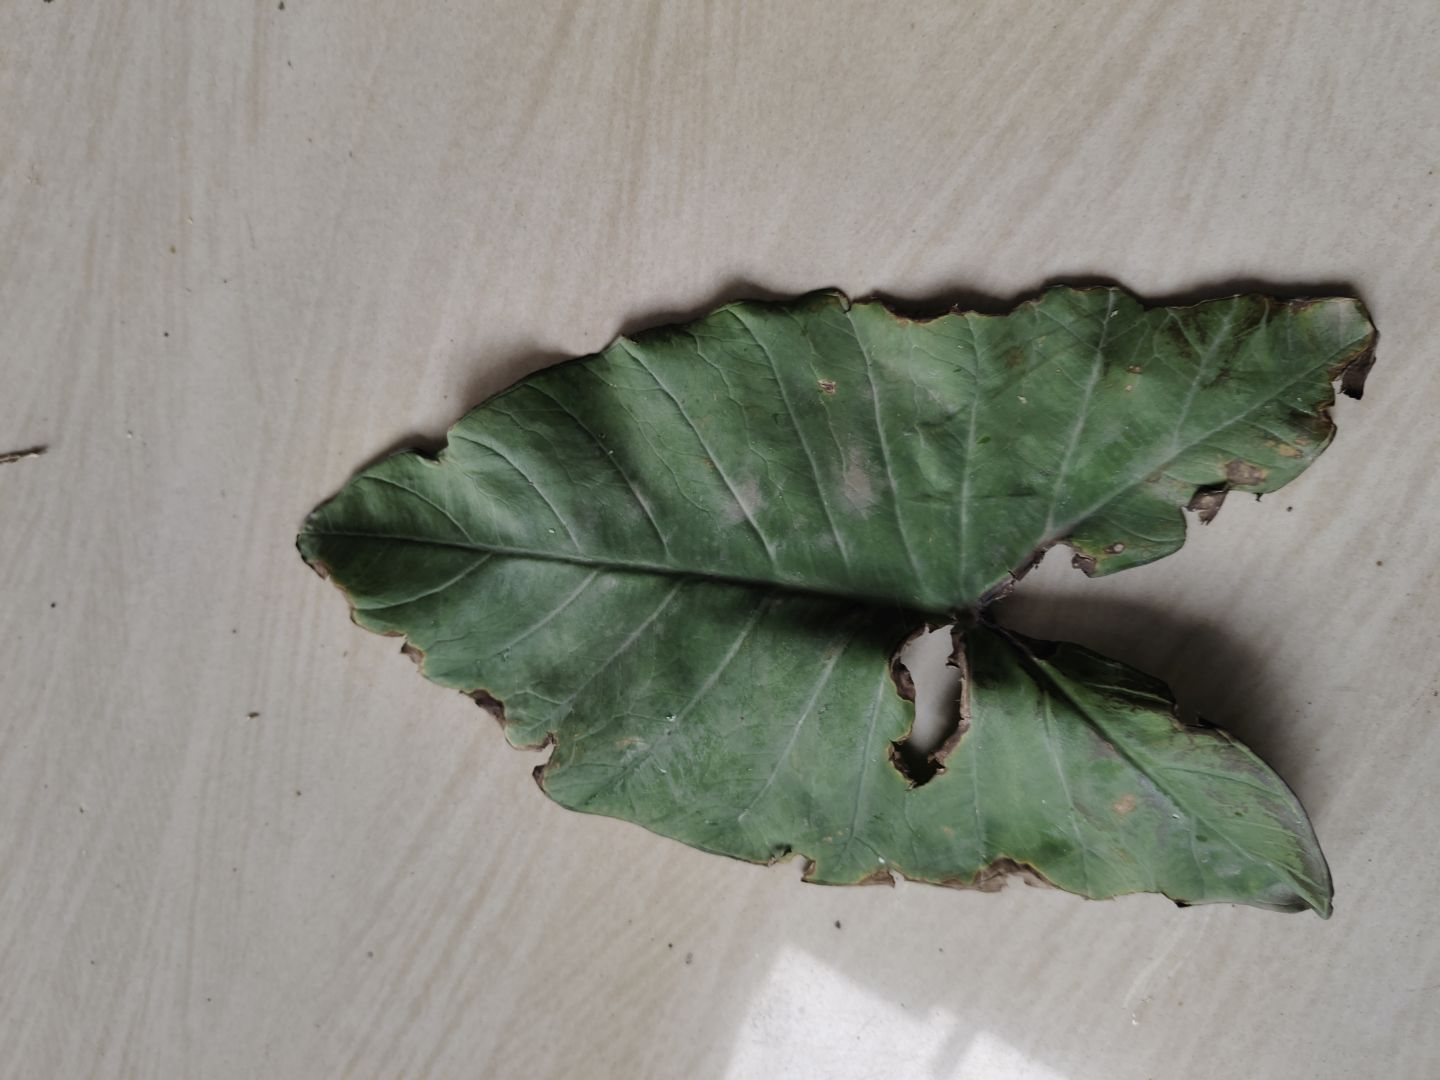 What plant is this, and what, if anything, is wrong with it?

taro, leaf blight
